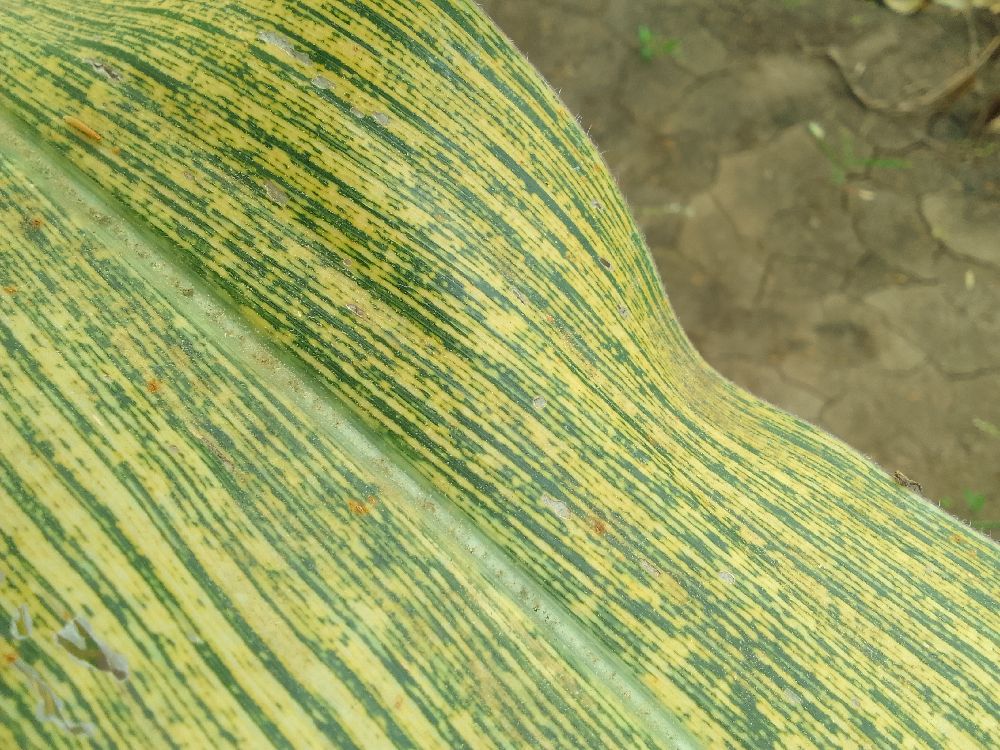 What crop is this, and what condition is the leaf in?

maize, maize streak virus
